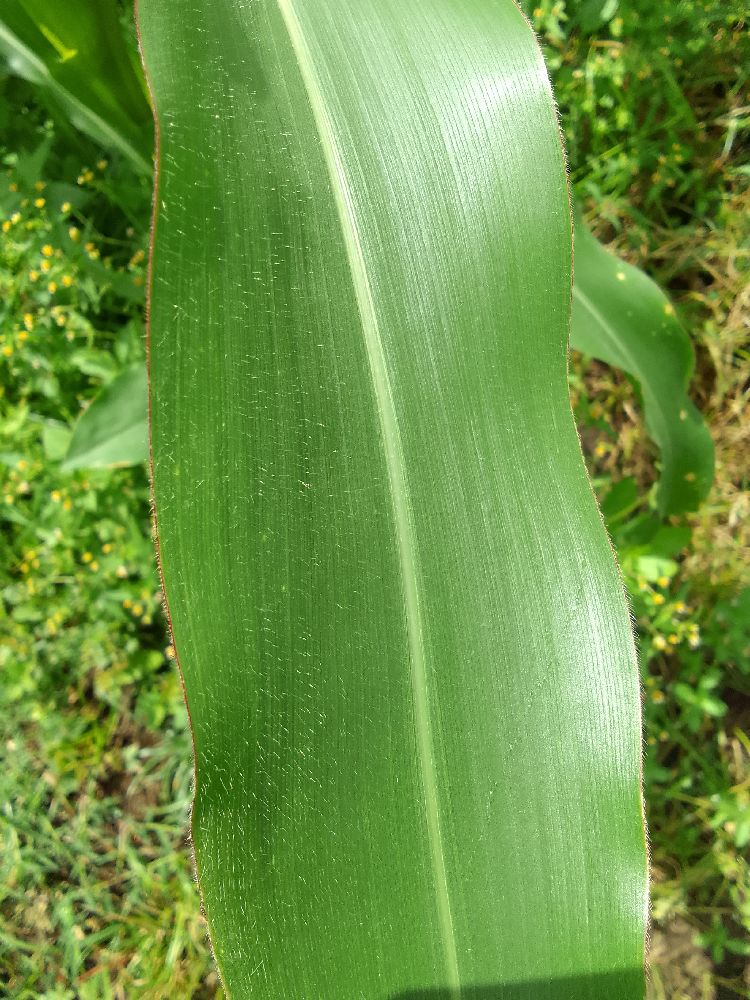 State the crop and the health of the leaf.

maize, healthy
